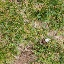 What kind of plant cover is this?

unstructured weed
